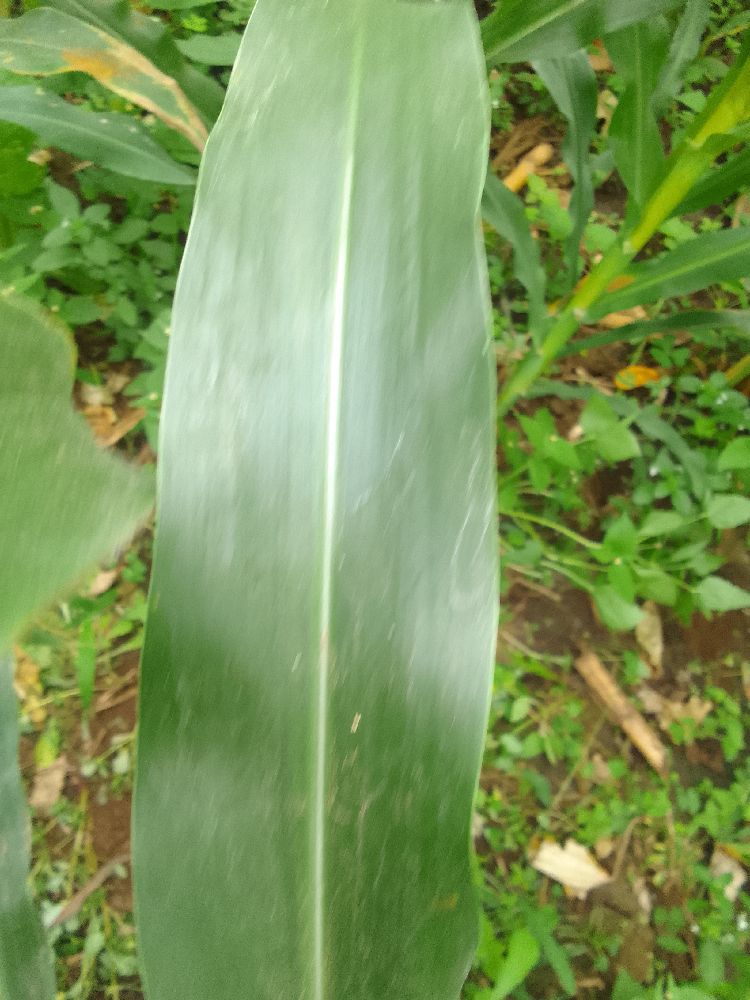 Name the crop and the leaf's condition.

maize, healthy
